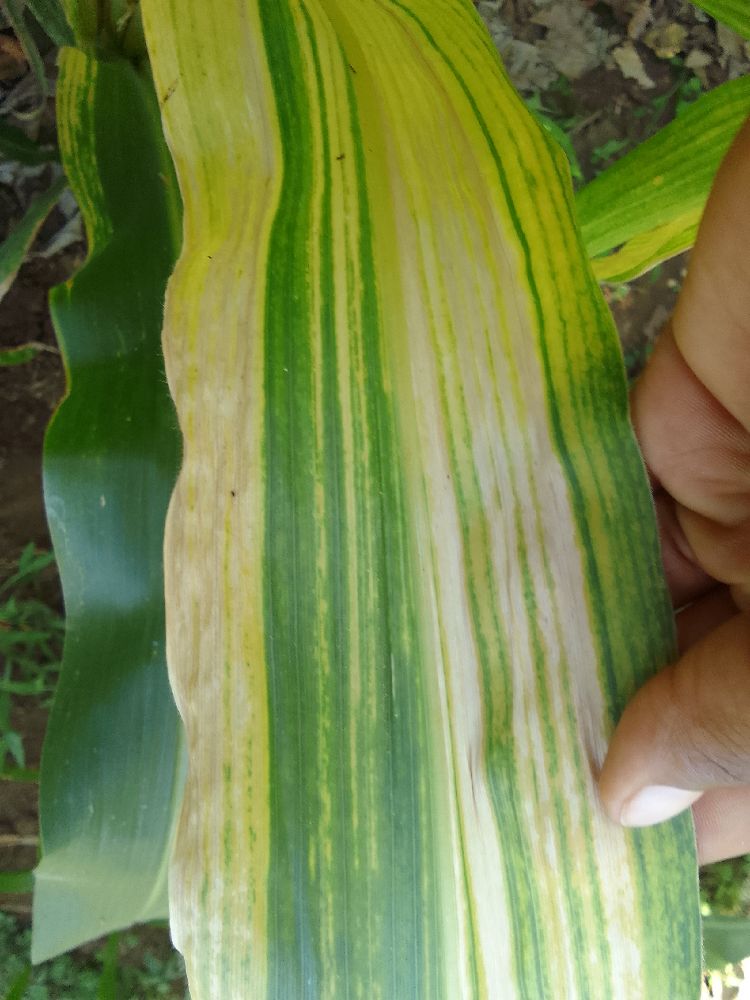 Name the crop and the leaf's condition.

maize, maize lethal necrosis
